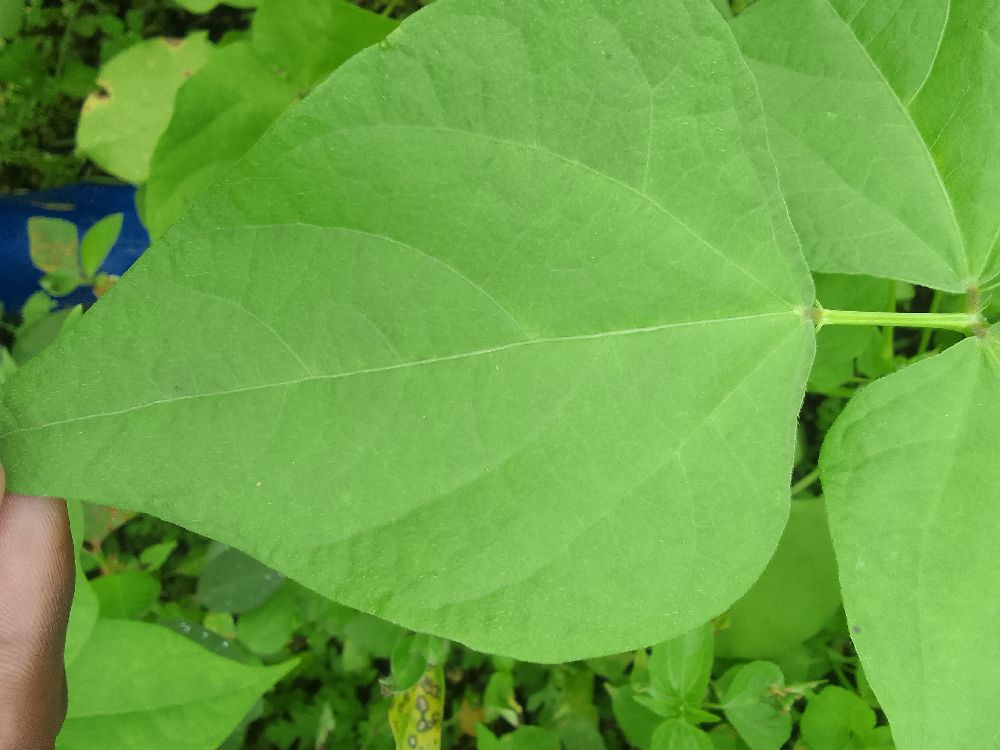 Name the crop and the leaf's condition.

common bean, healthy
